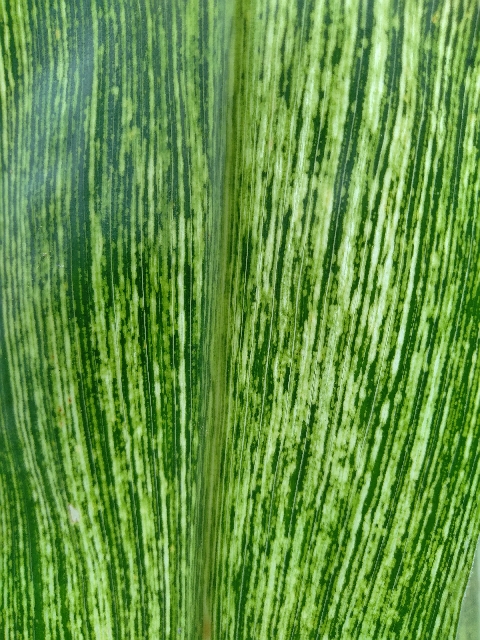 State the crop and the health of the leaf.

maize, maize streak virus
